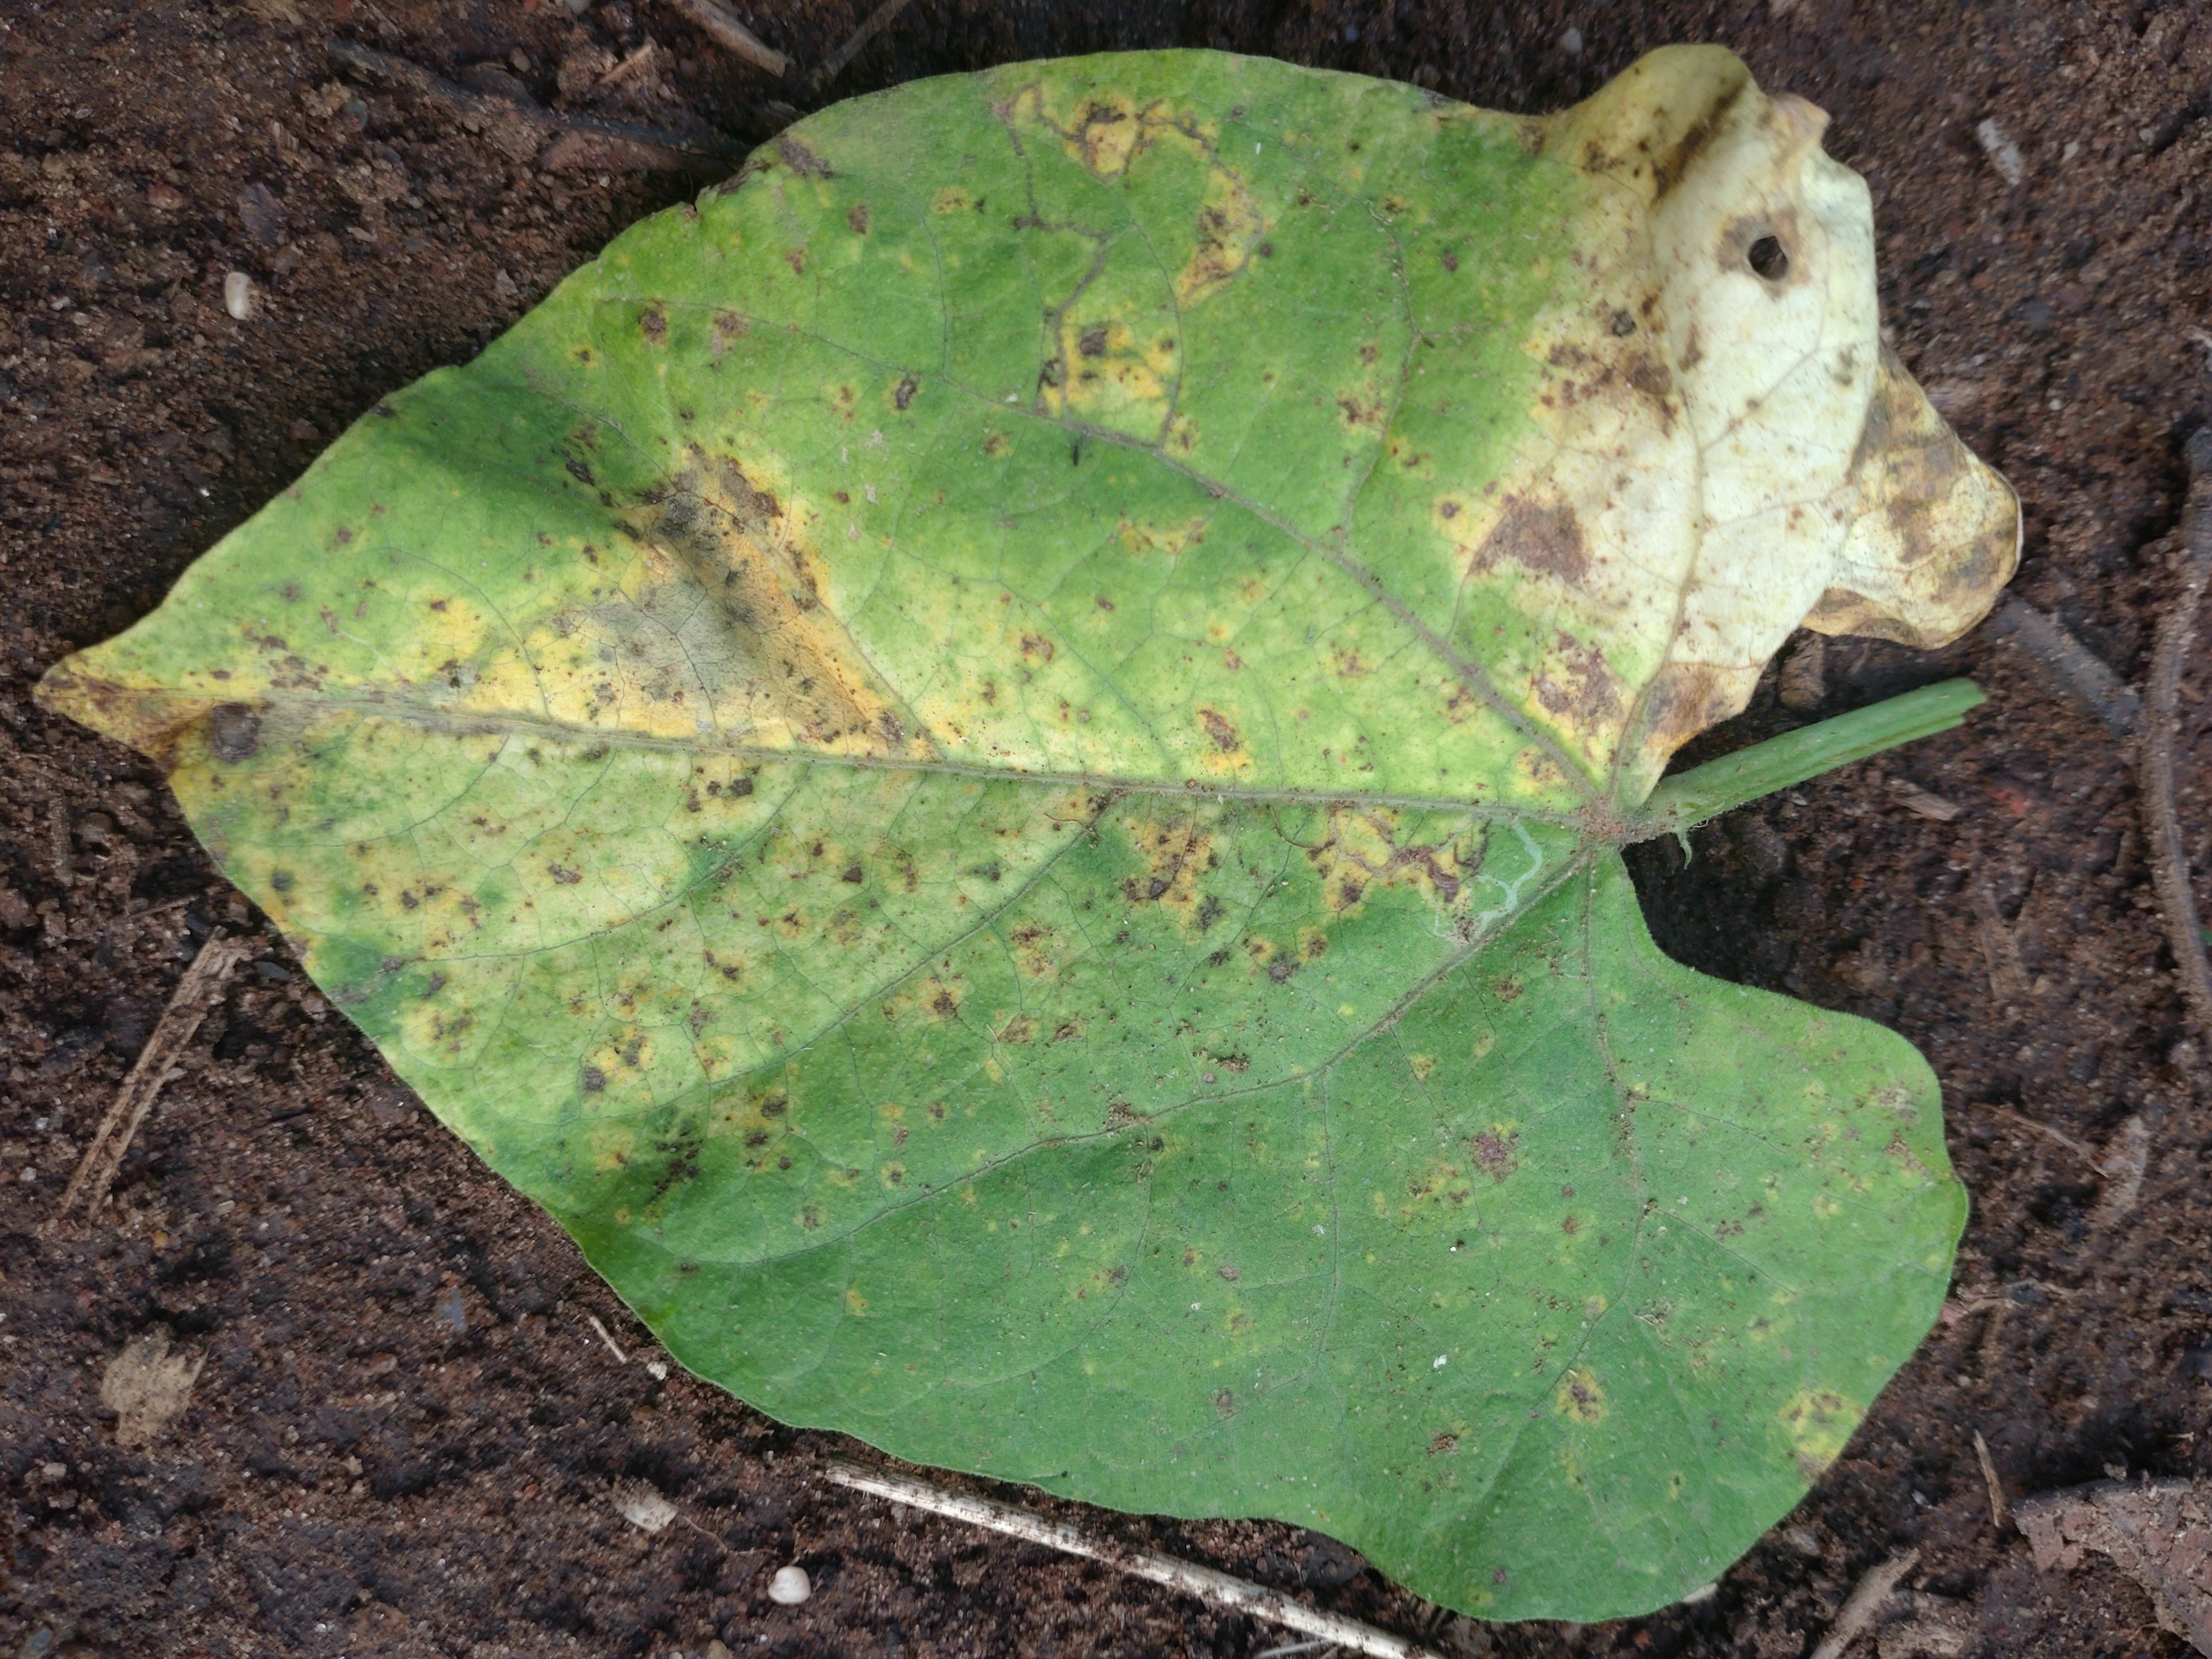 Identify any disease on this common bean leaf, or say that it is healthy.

rust
